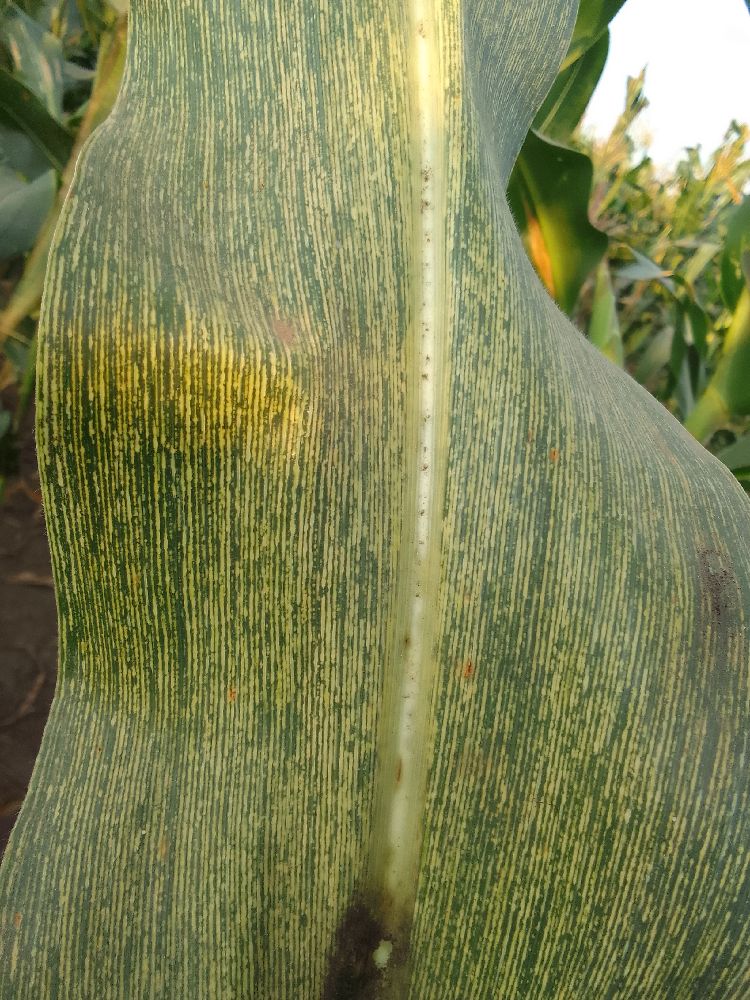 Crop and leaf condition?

maize, maize streak virus
